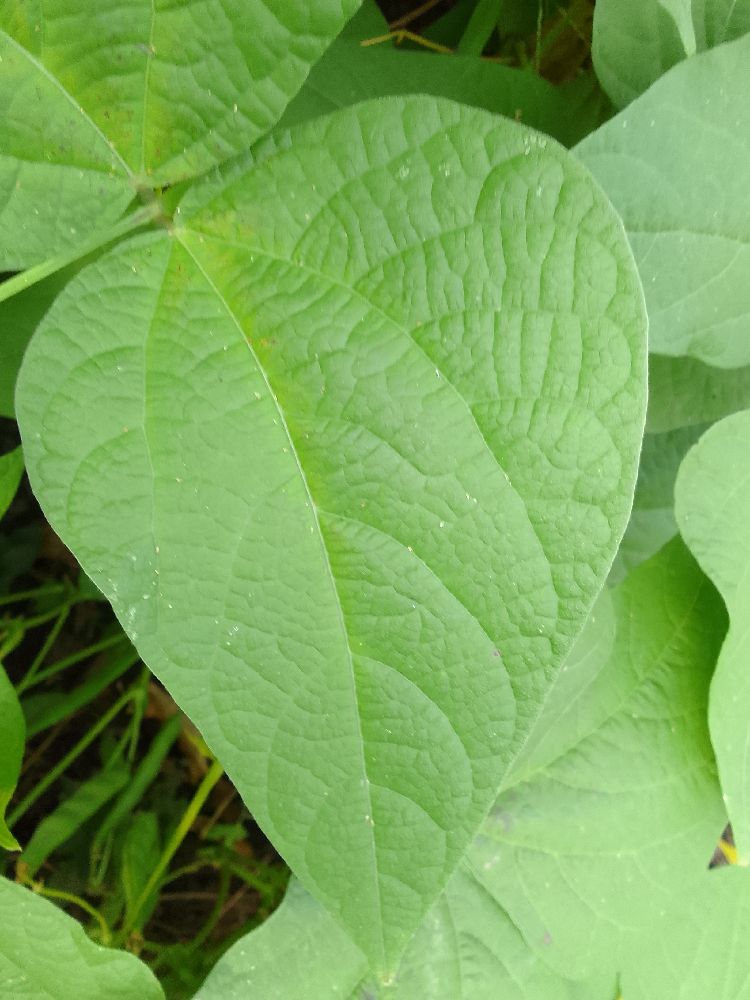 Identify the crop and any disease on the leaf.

common bean, healthy
